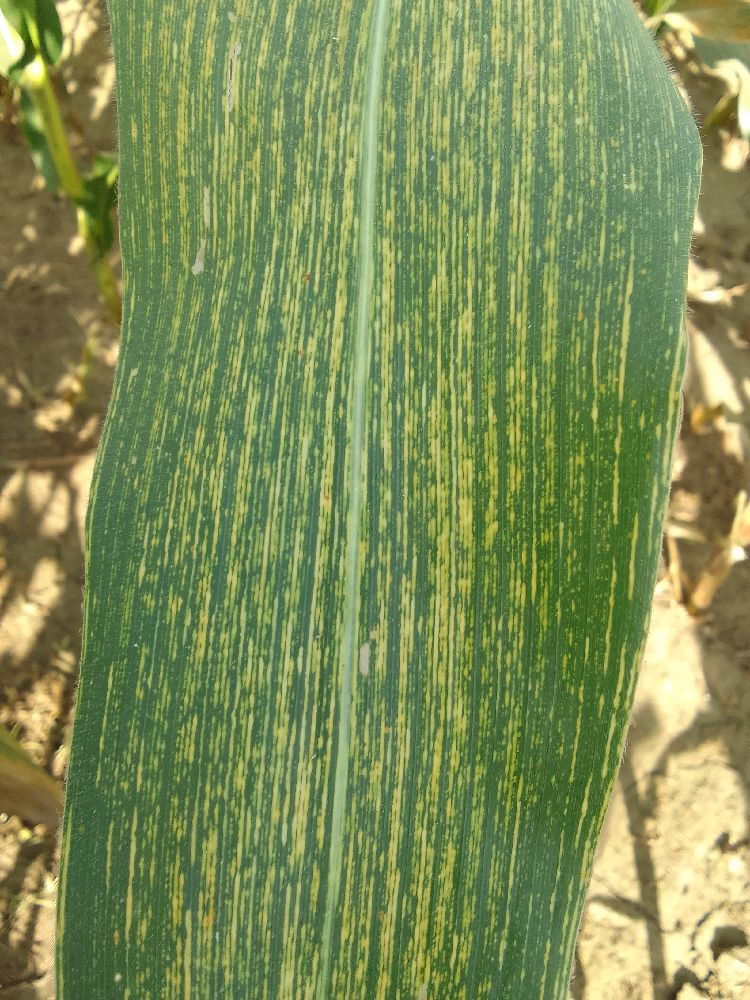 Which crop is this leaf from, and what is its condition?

maize, maize streak virus
